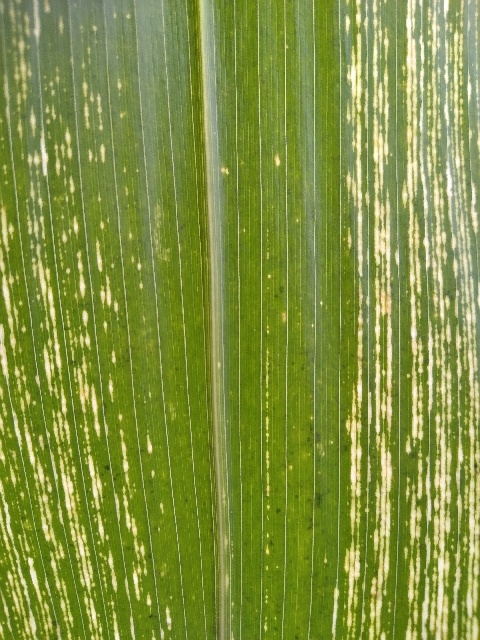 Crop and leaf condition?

maize, maize streak virus
